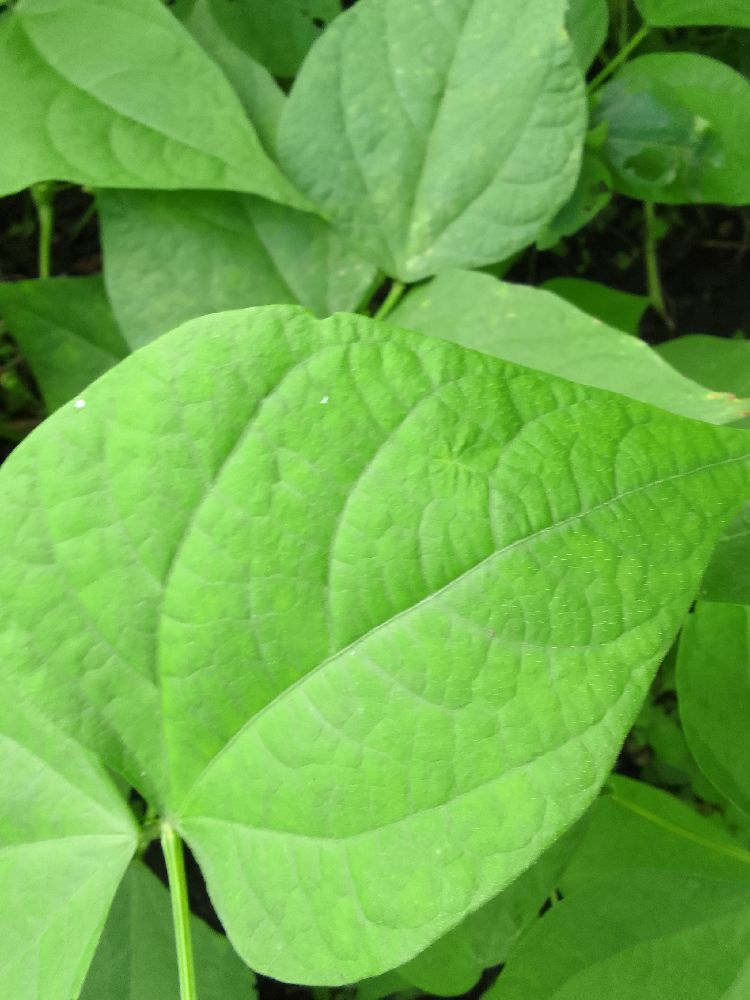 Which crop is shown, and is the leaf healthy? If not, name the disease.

common bean, healthy
